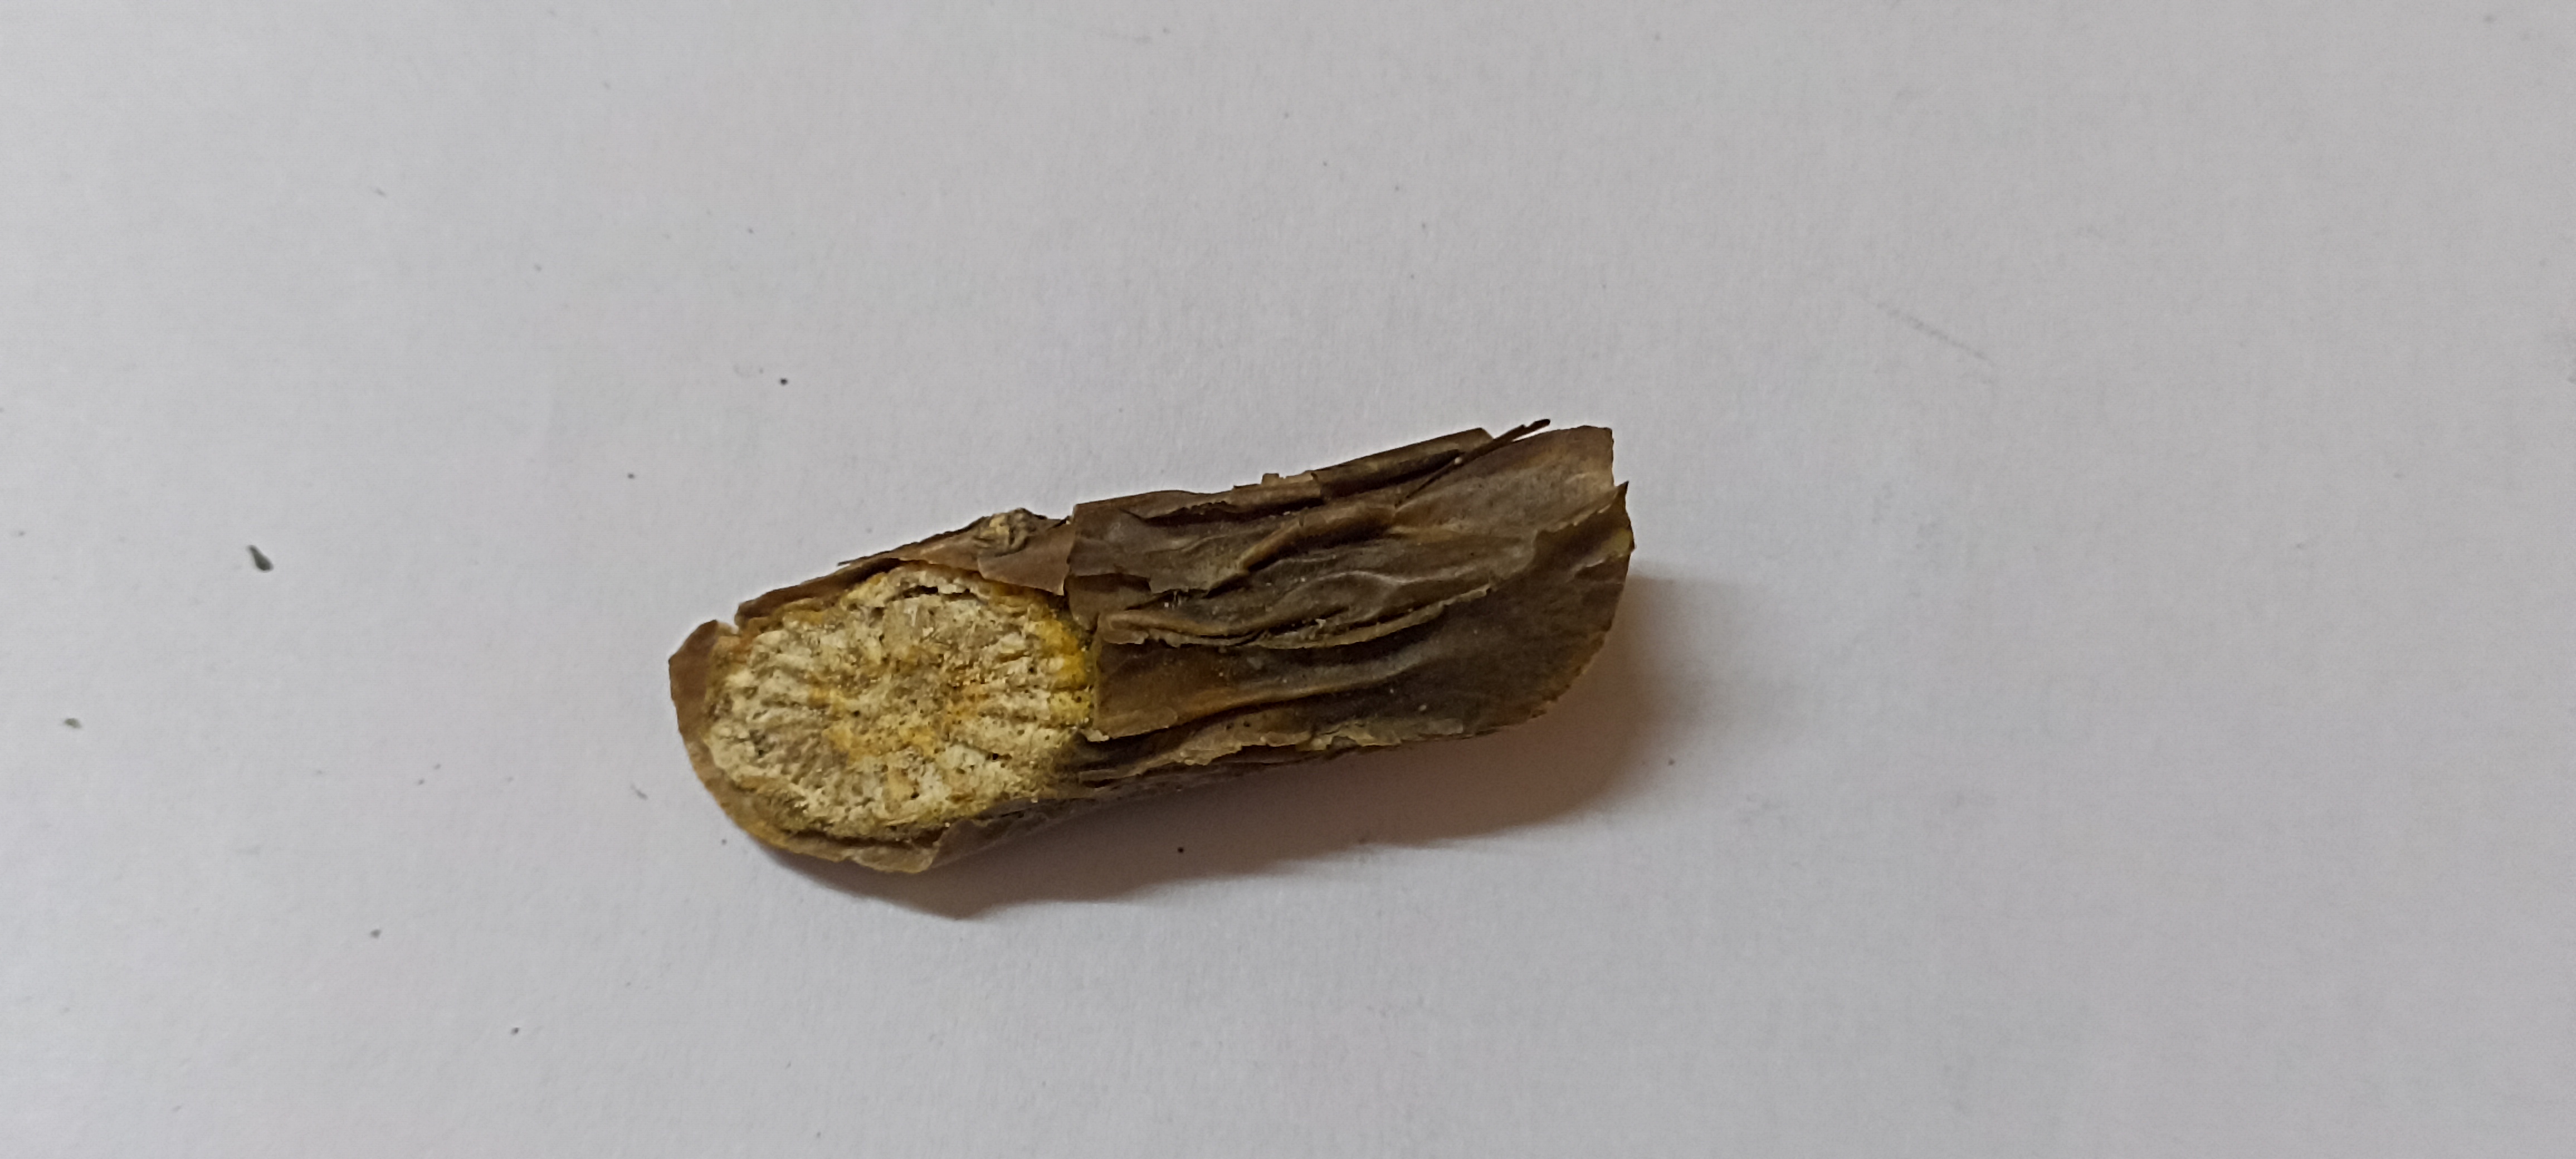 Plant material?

gulvel
